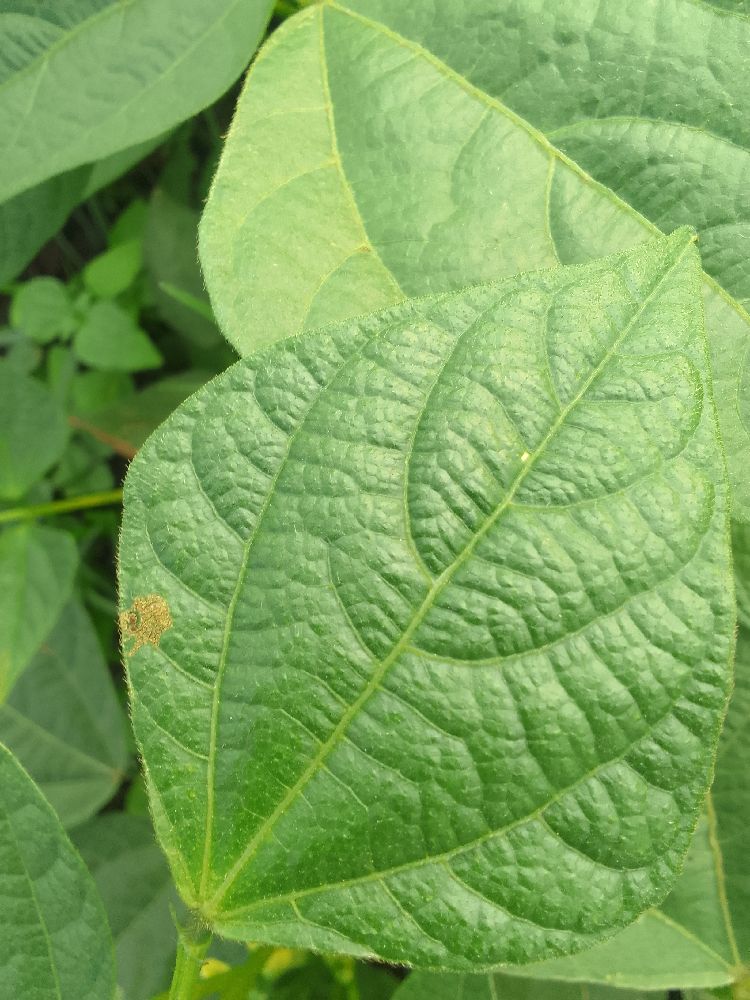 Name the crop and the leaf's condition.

common bean, healthy
